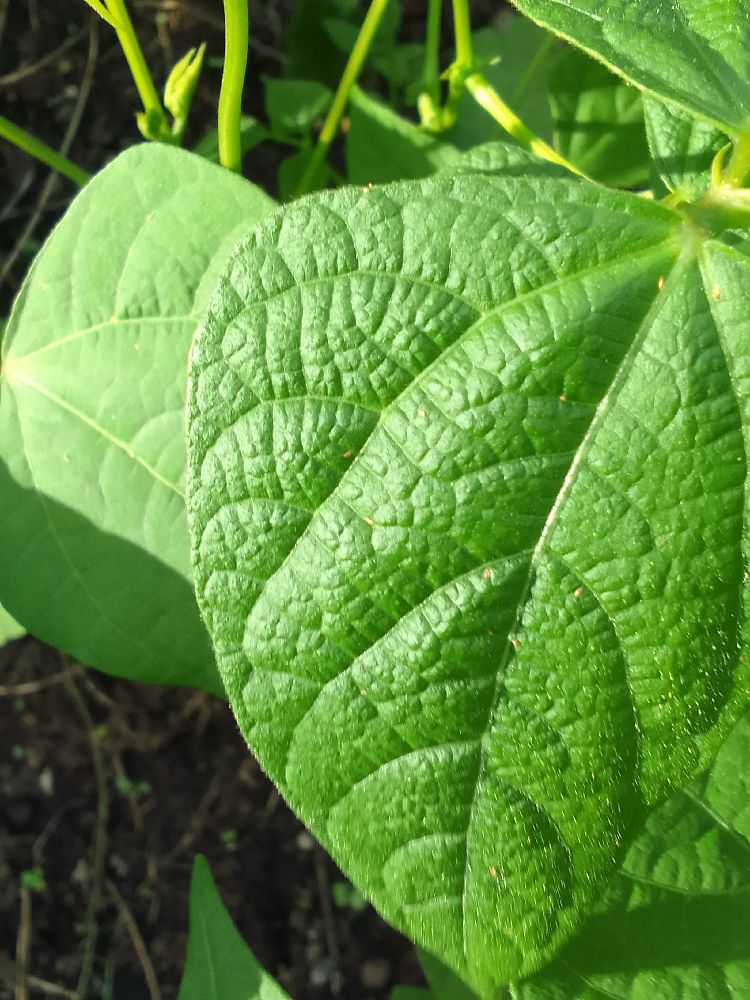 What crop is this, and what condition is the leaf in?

common bean, healthy
